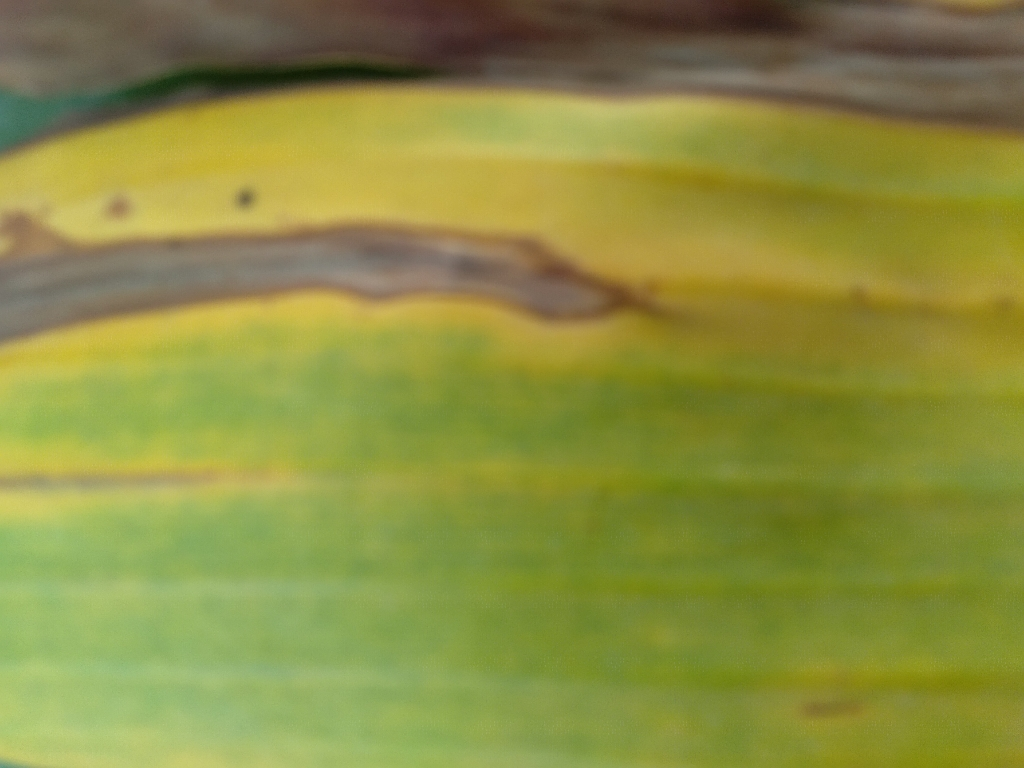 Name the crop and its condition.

banana, fusarium wilt race 1
